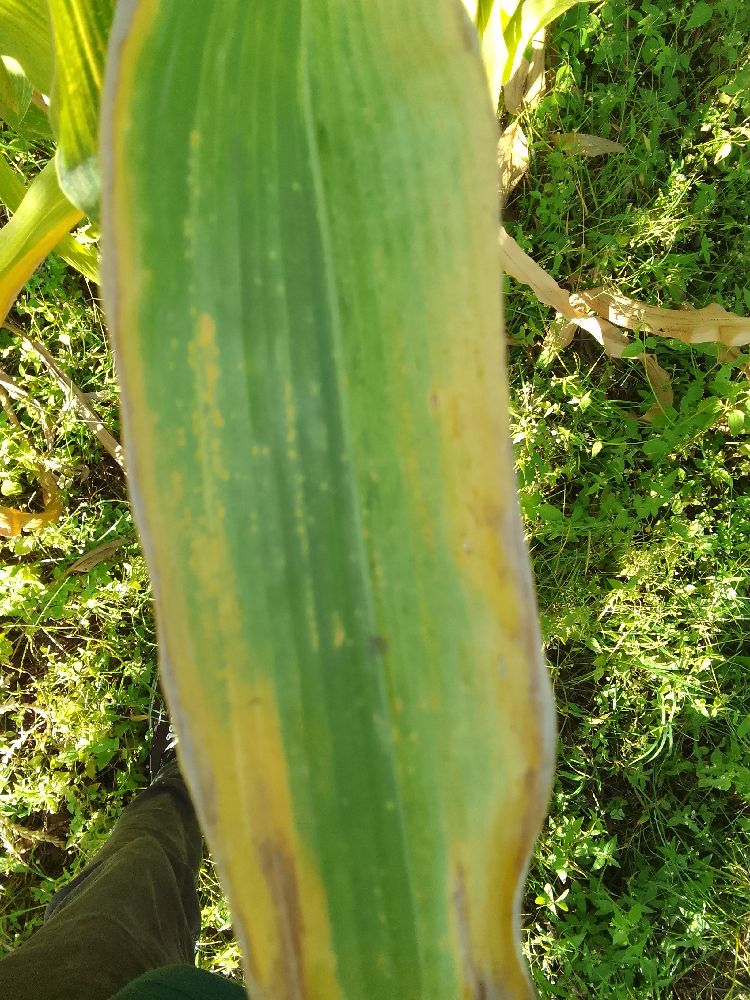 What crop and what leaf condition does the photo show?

maize, maize lethal necrosis
